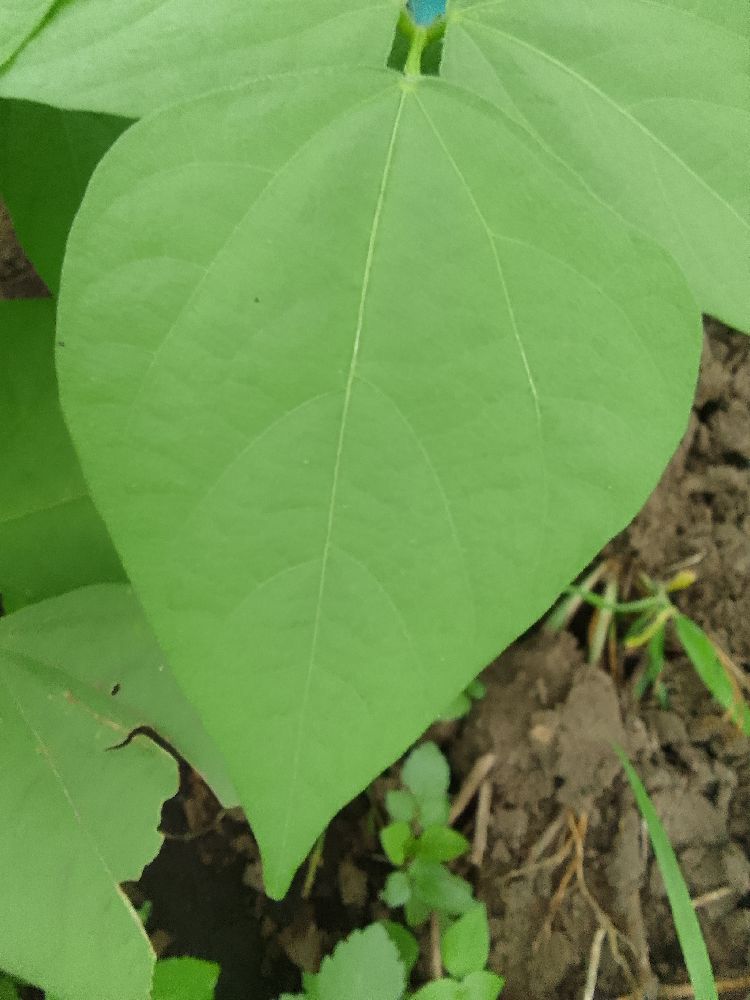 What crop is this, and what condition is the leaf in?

common bean, healthy
